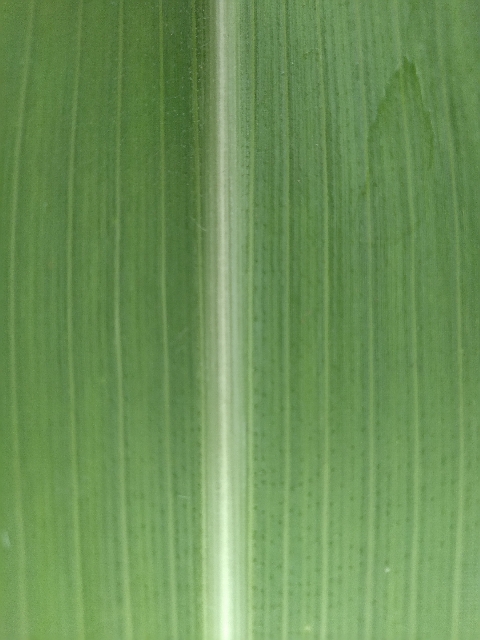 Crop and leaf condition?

maize, healthy
